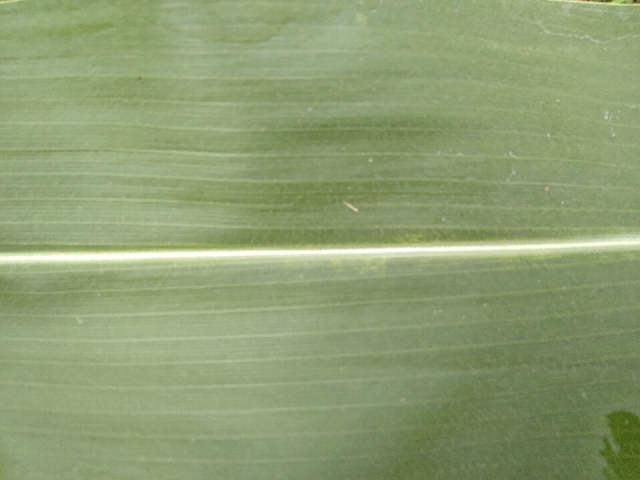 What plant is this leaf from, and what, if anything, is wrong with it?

maize, healthy
